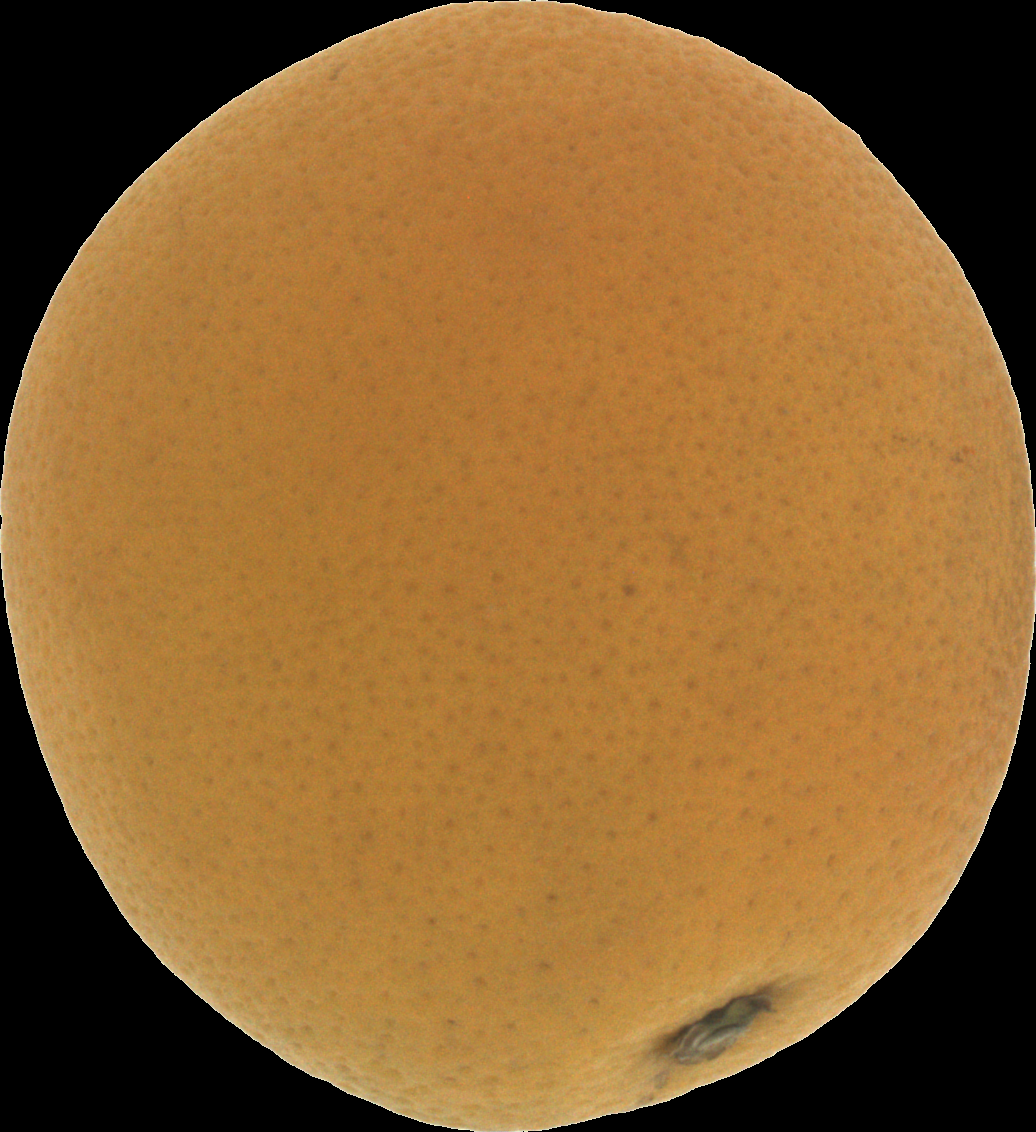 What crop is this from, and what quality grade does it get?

orange, bad
